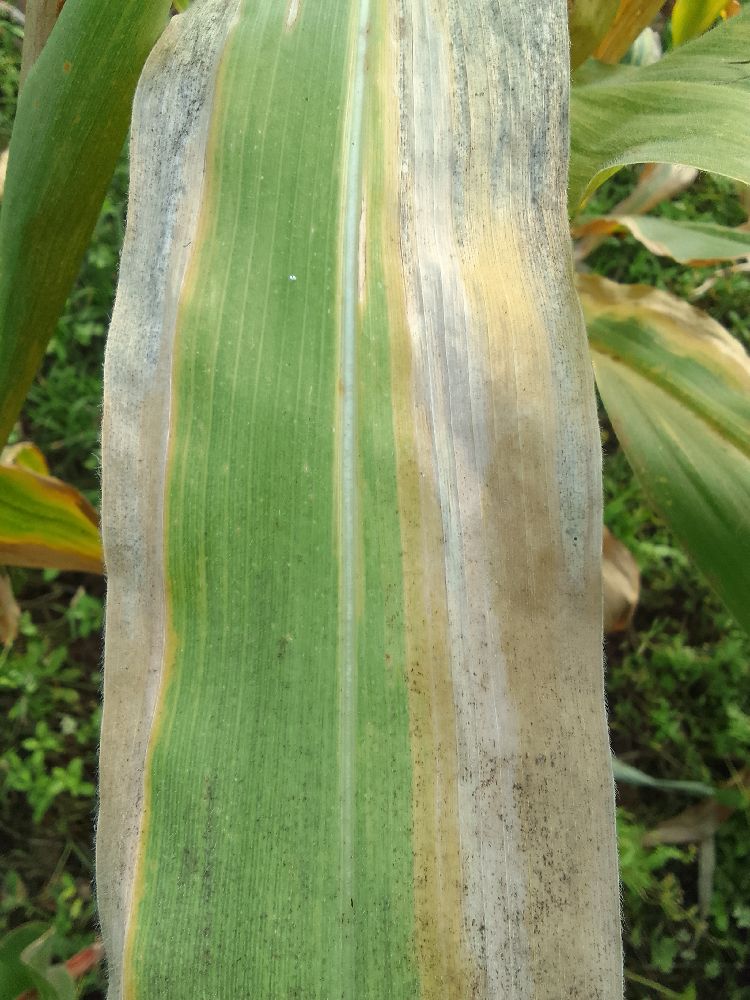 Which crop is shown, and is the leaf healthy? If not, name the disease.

maize, maize lethal necrosis
